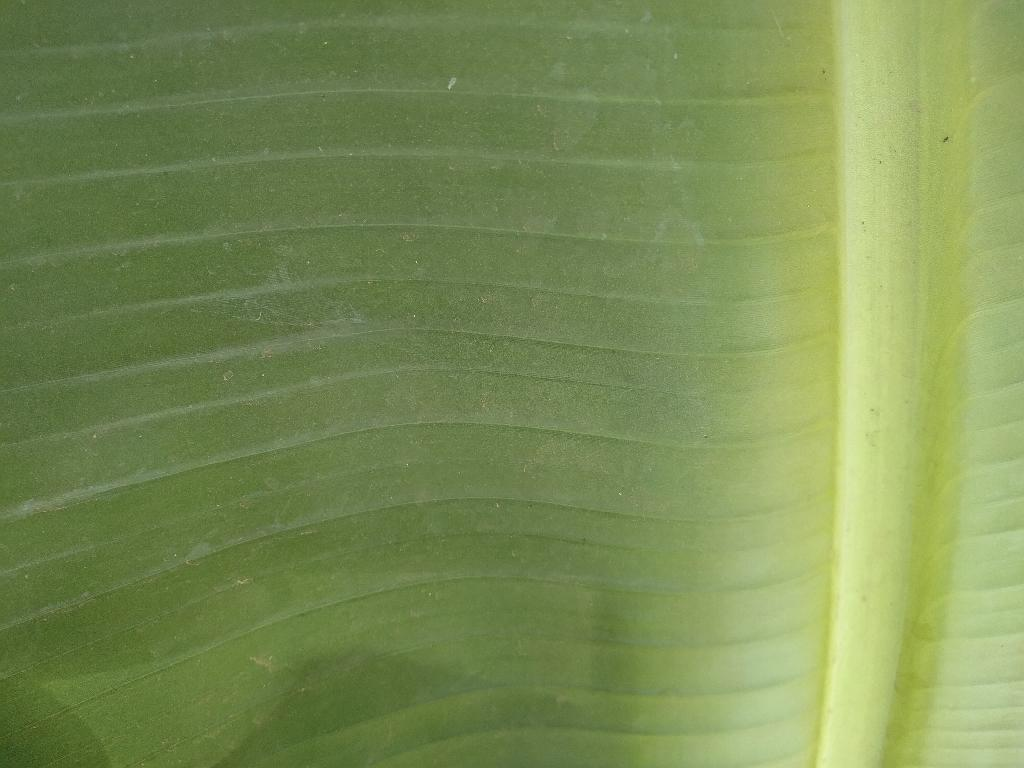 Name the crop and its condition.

banana, healthy
